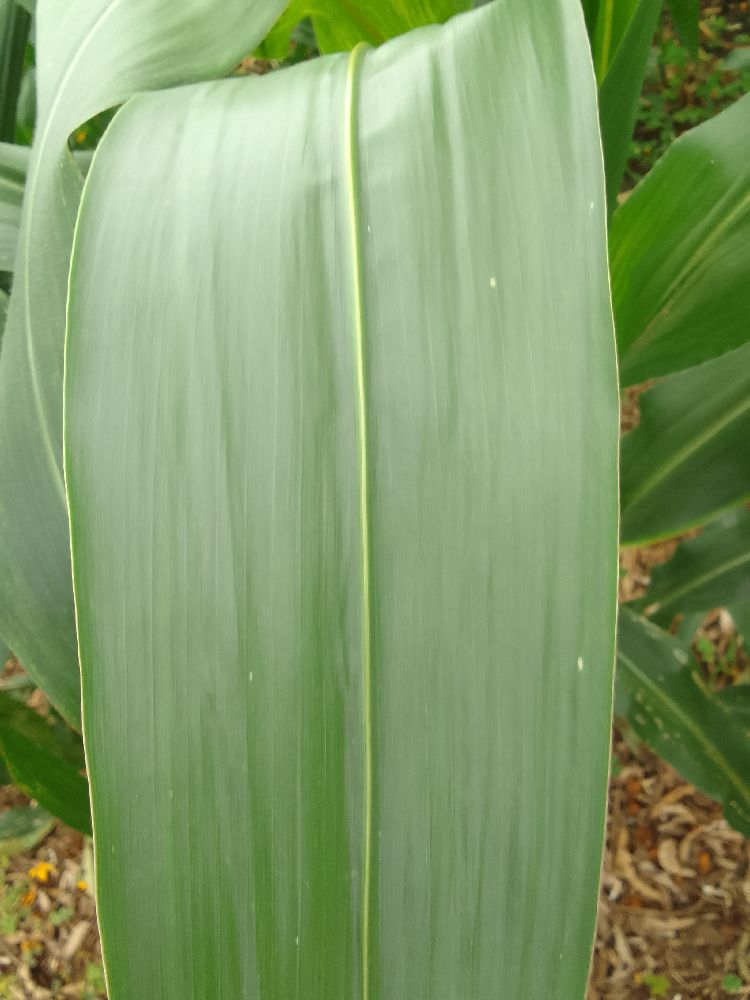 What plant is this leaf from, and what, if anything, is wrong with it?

maize, healthy
